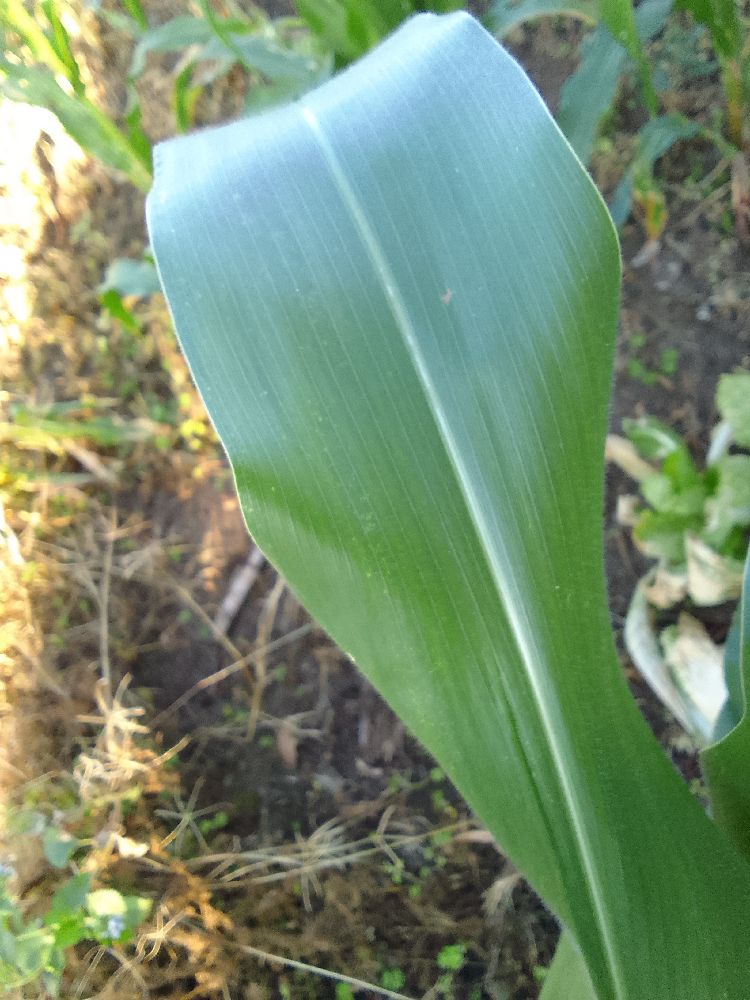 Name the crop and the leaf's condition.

maize, healthy
